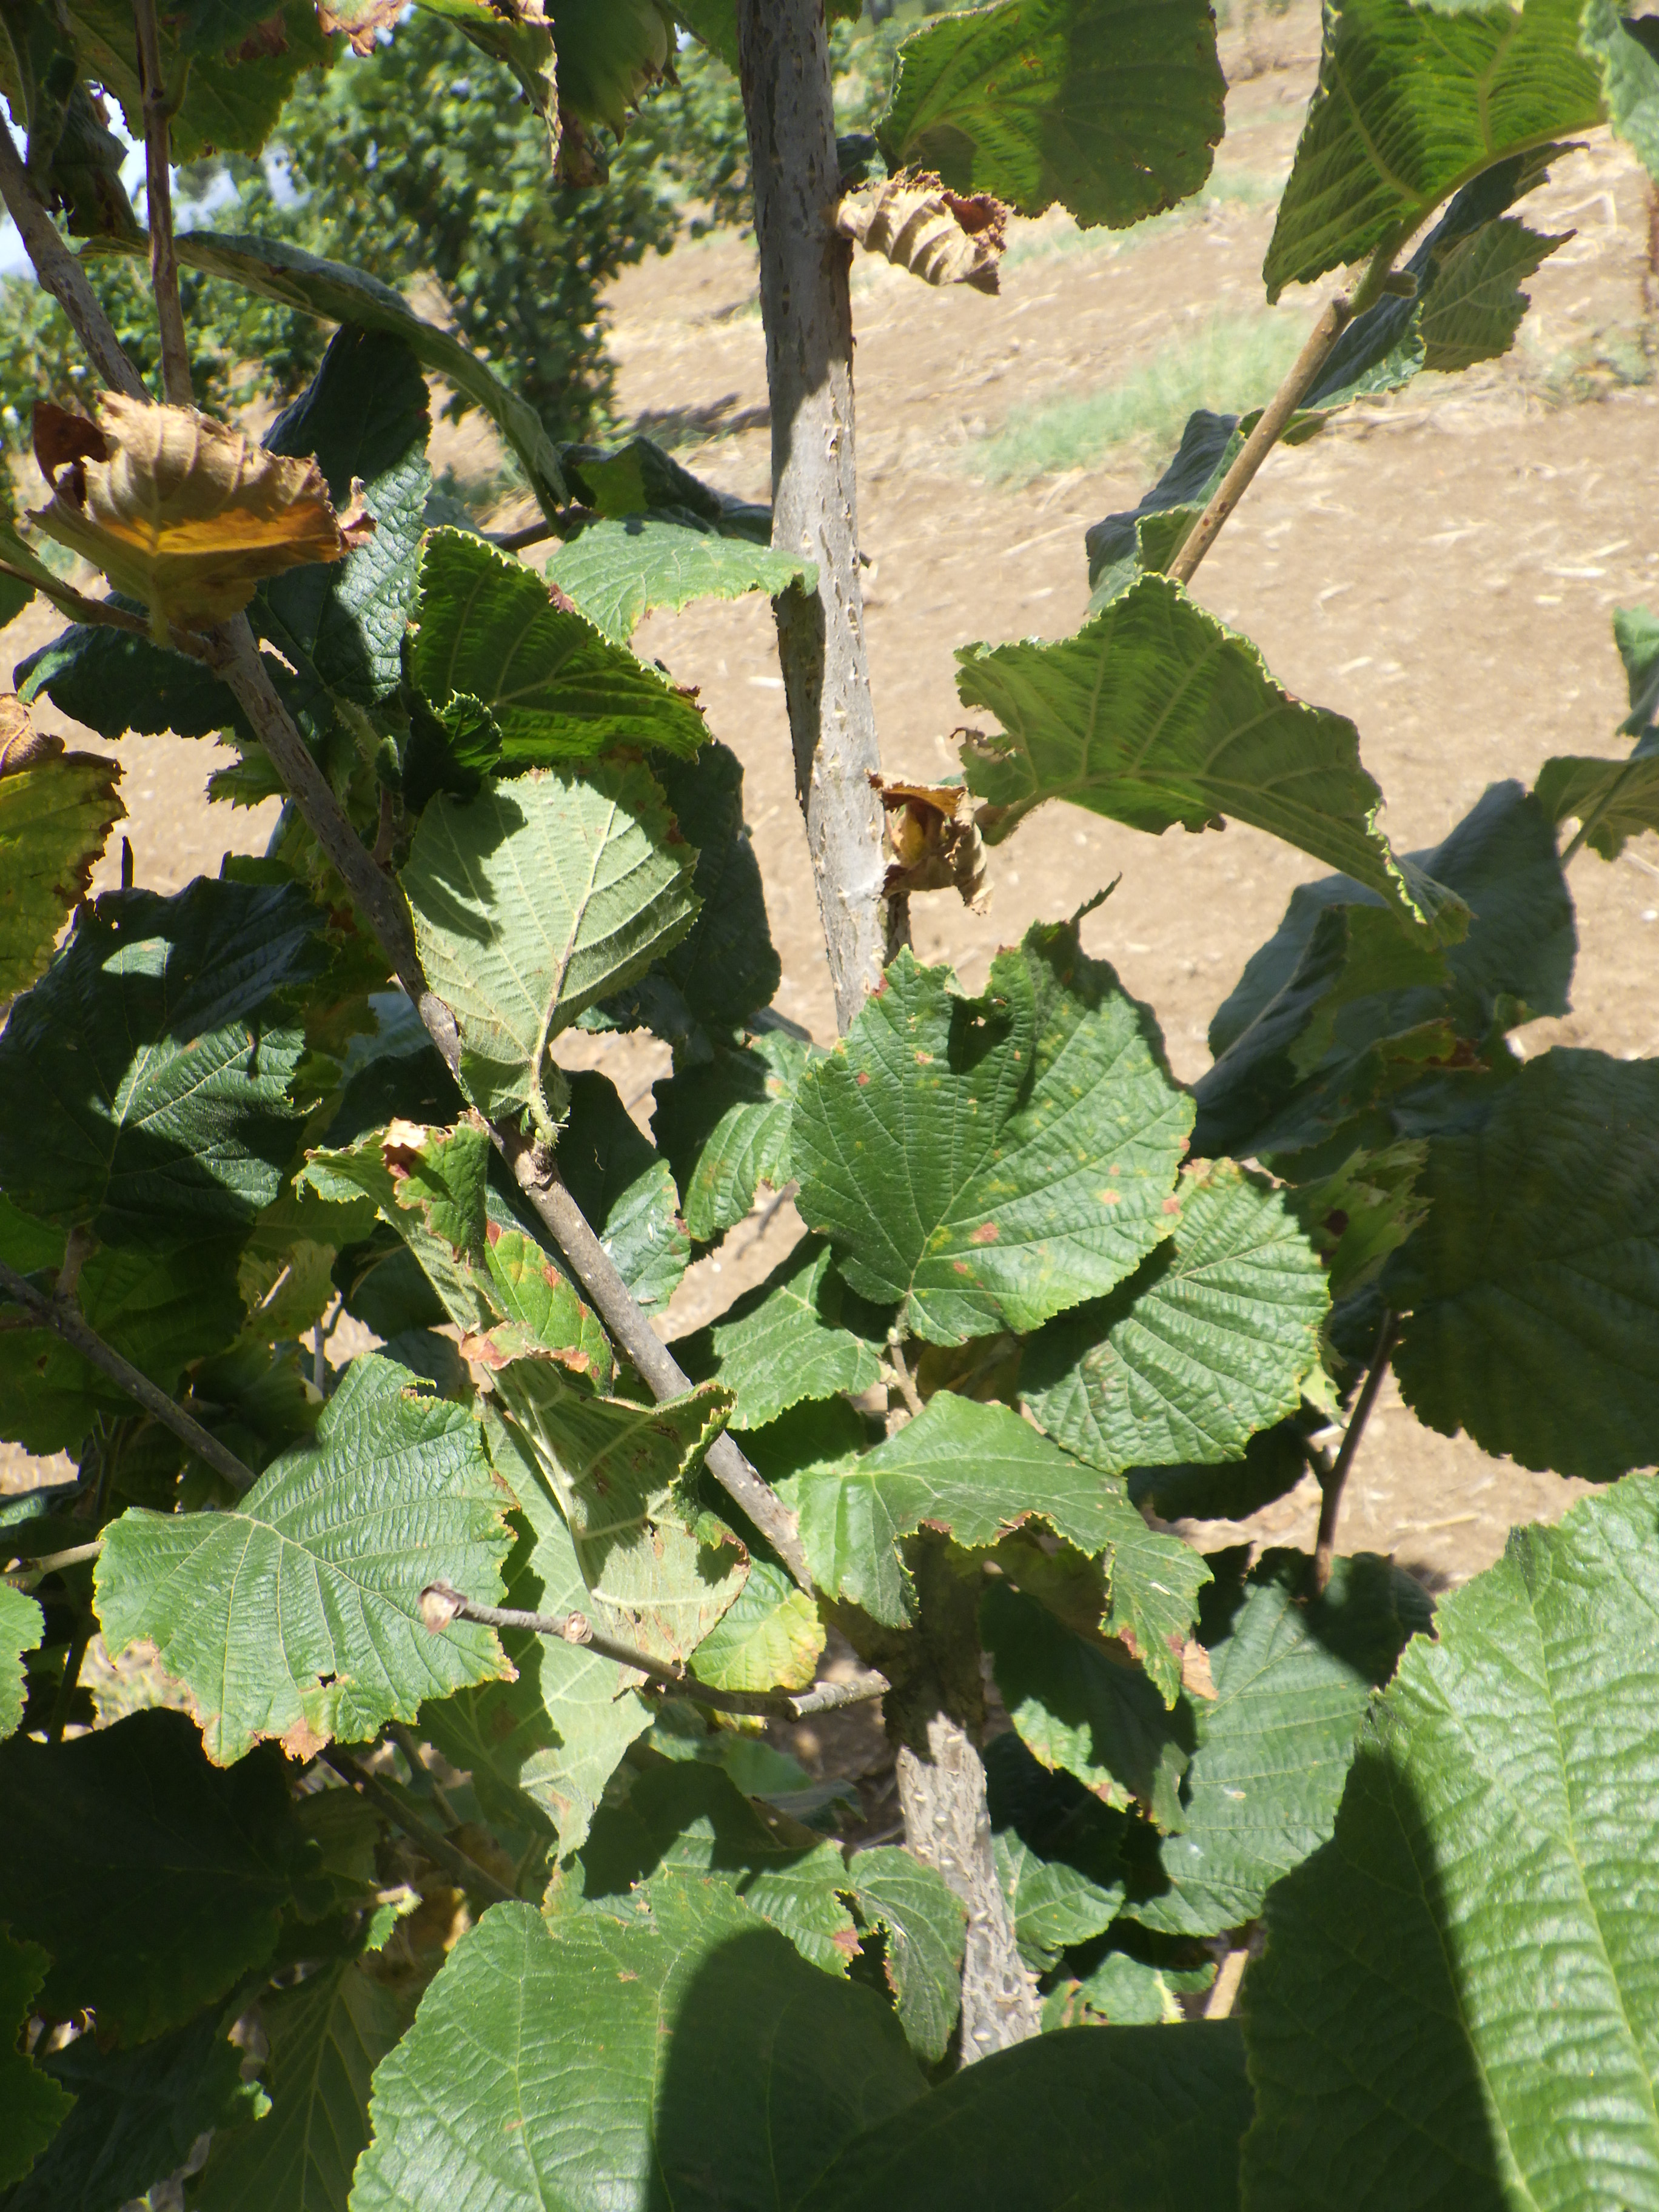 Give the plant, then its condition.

hazel, bacterial spot, sunburn
